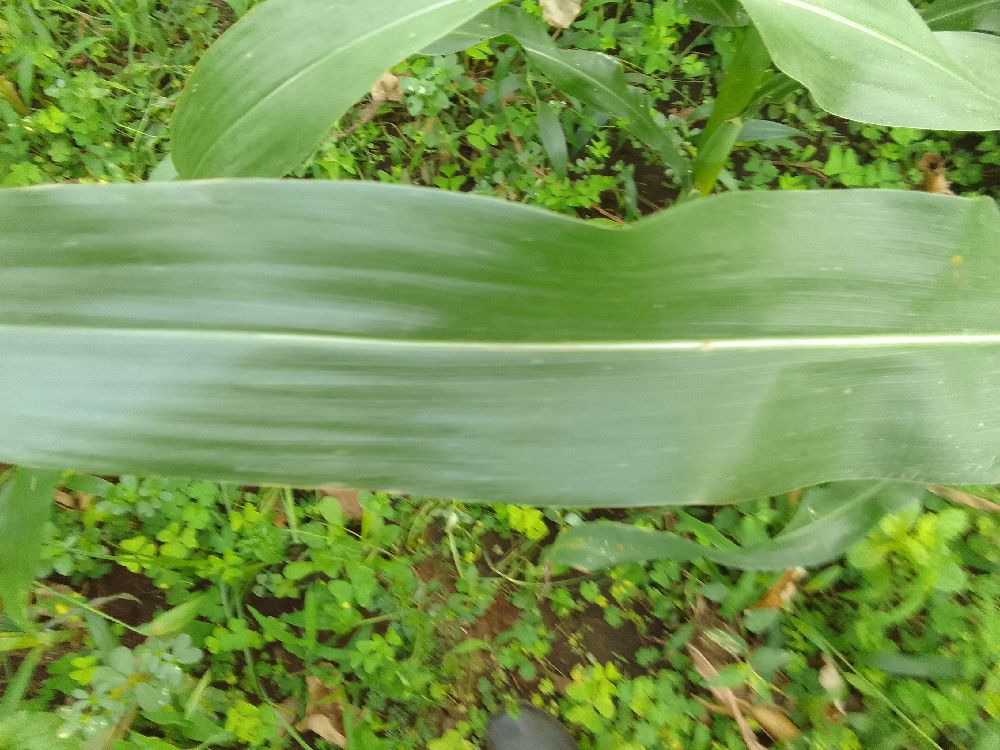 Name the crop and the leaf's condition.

maize, healthy
